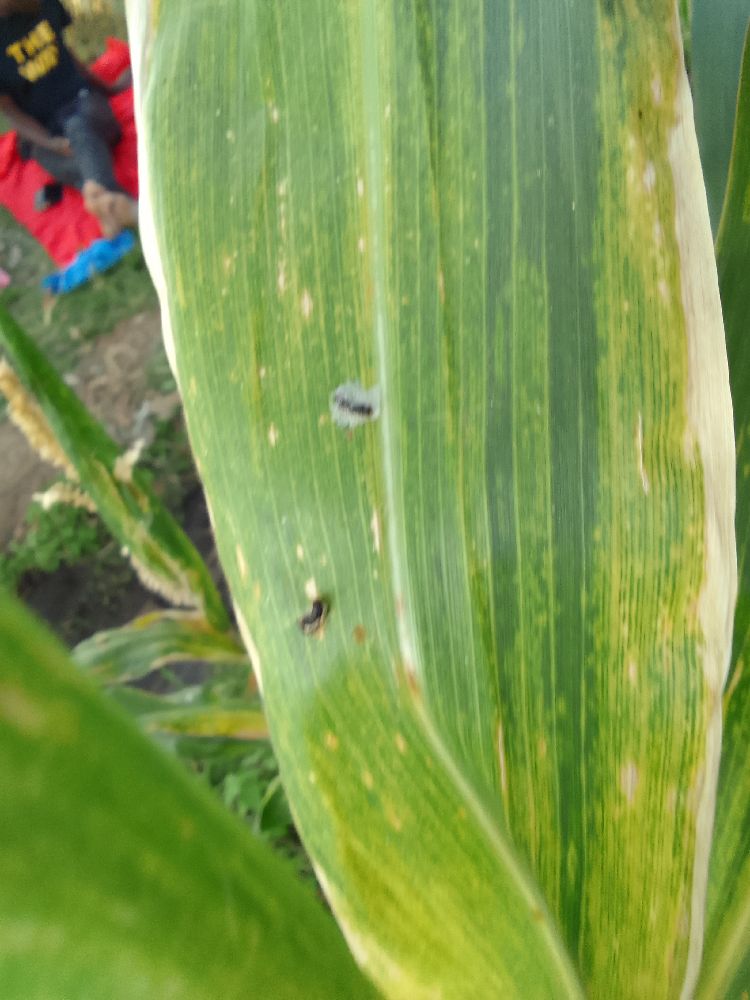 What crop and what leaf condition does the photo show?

maize, maize lethal necrosis
